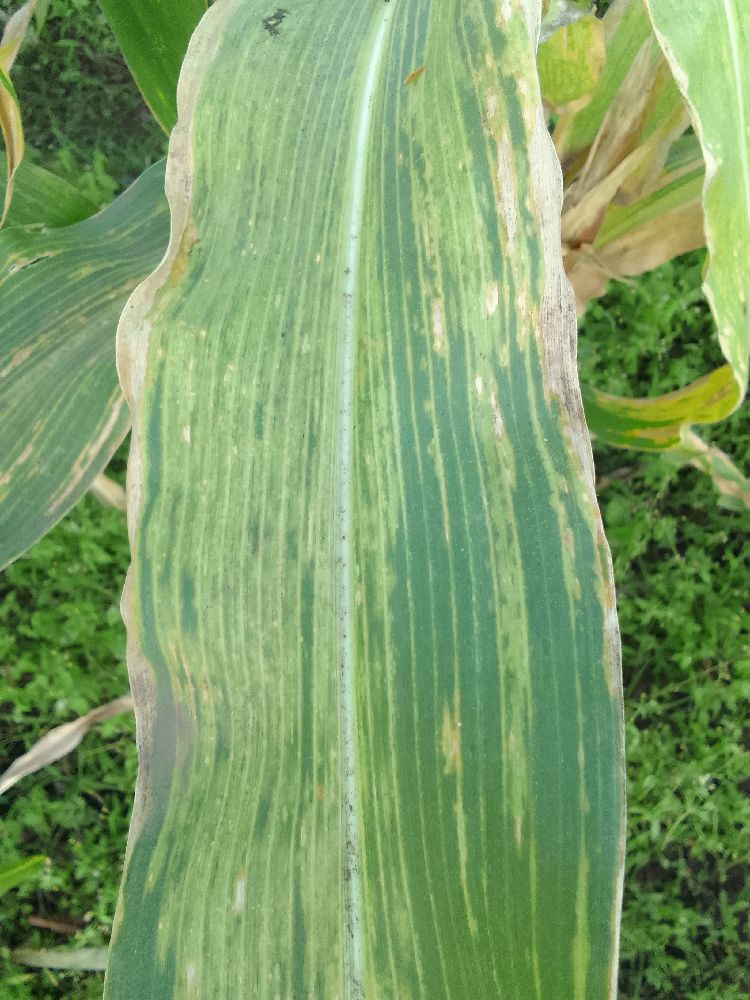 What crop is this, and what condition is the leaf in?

maize, maize lethal necrosis
